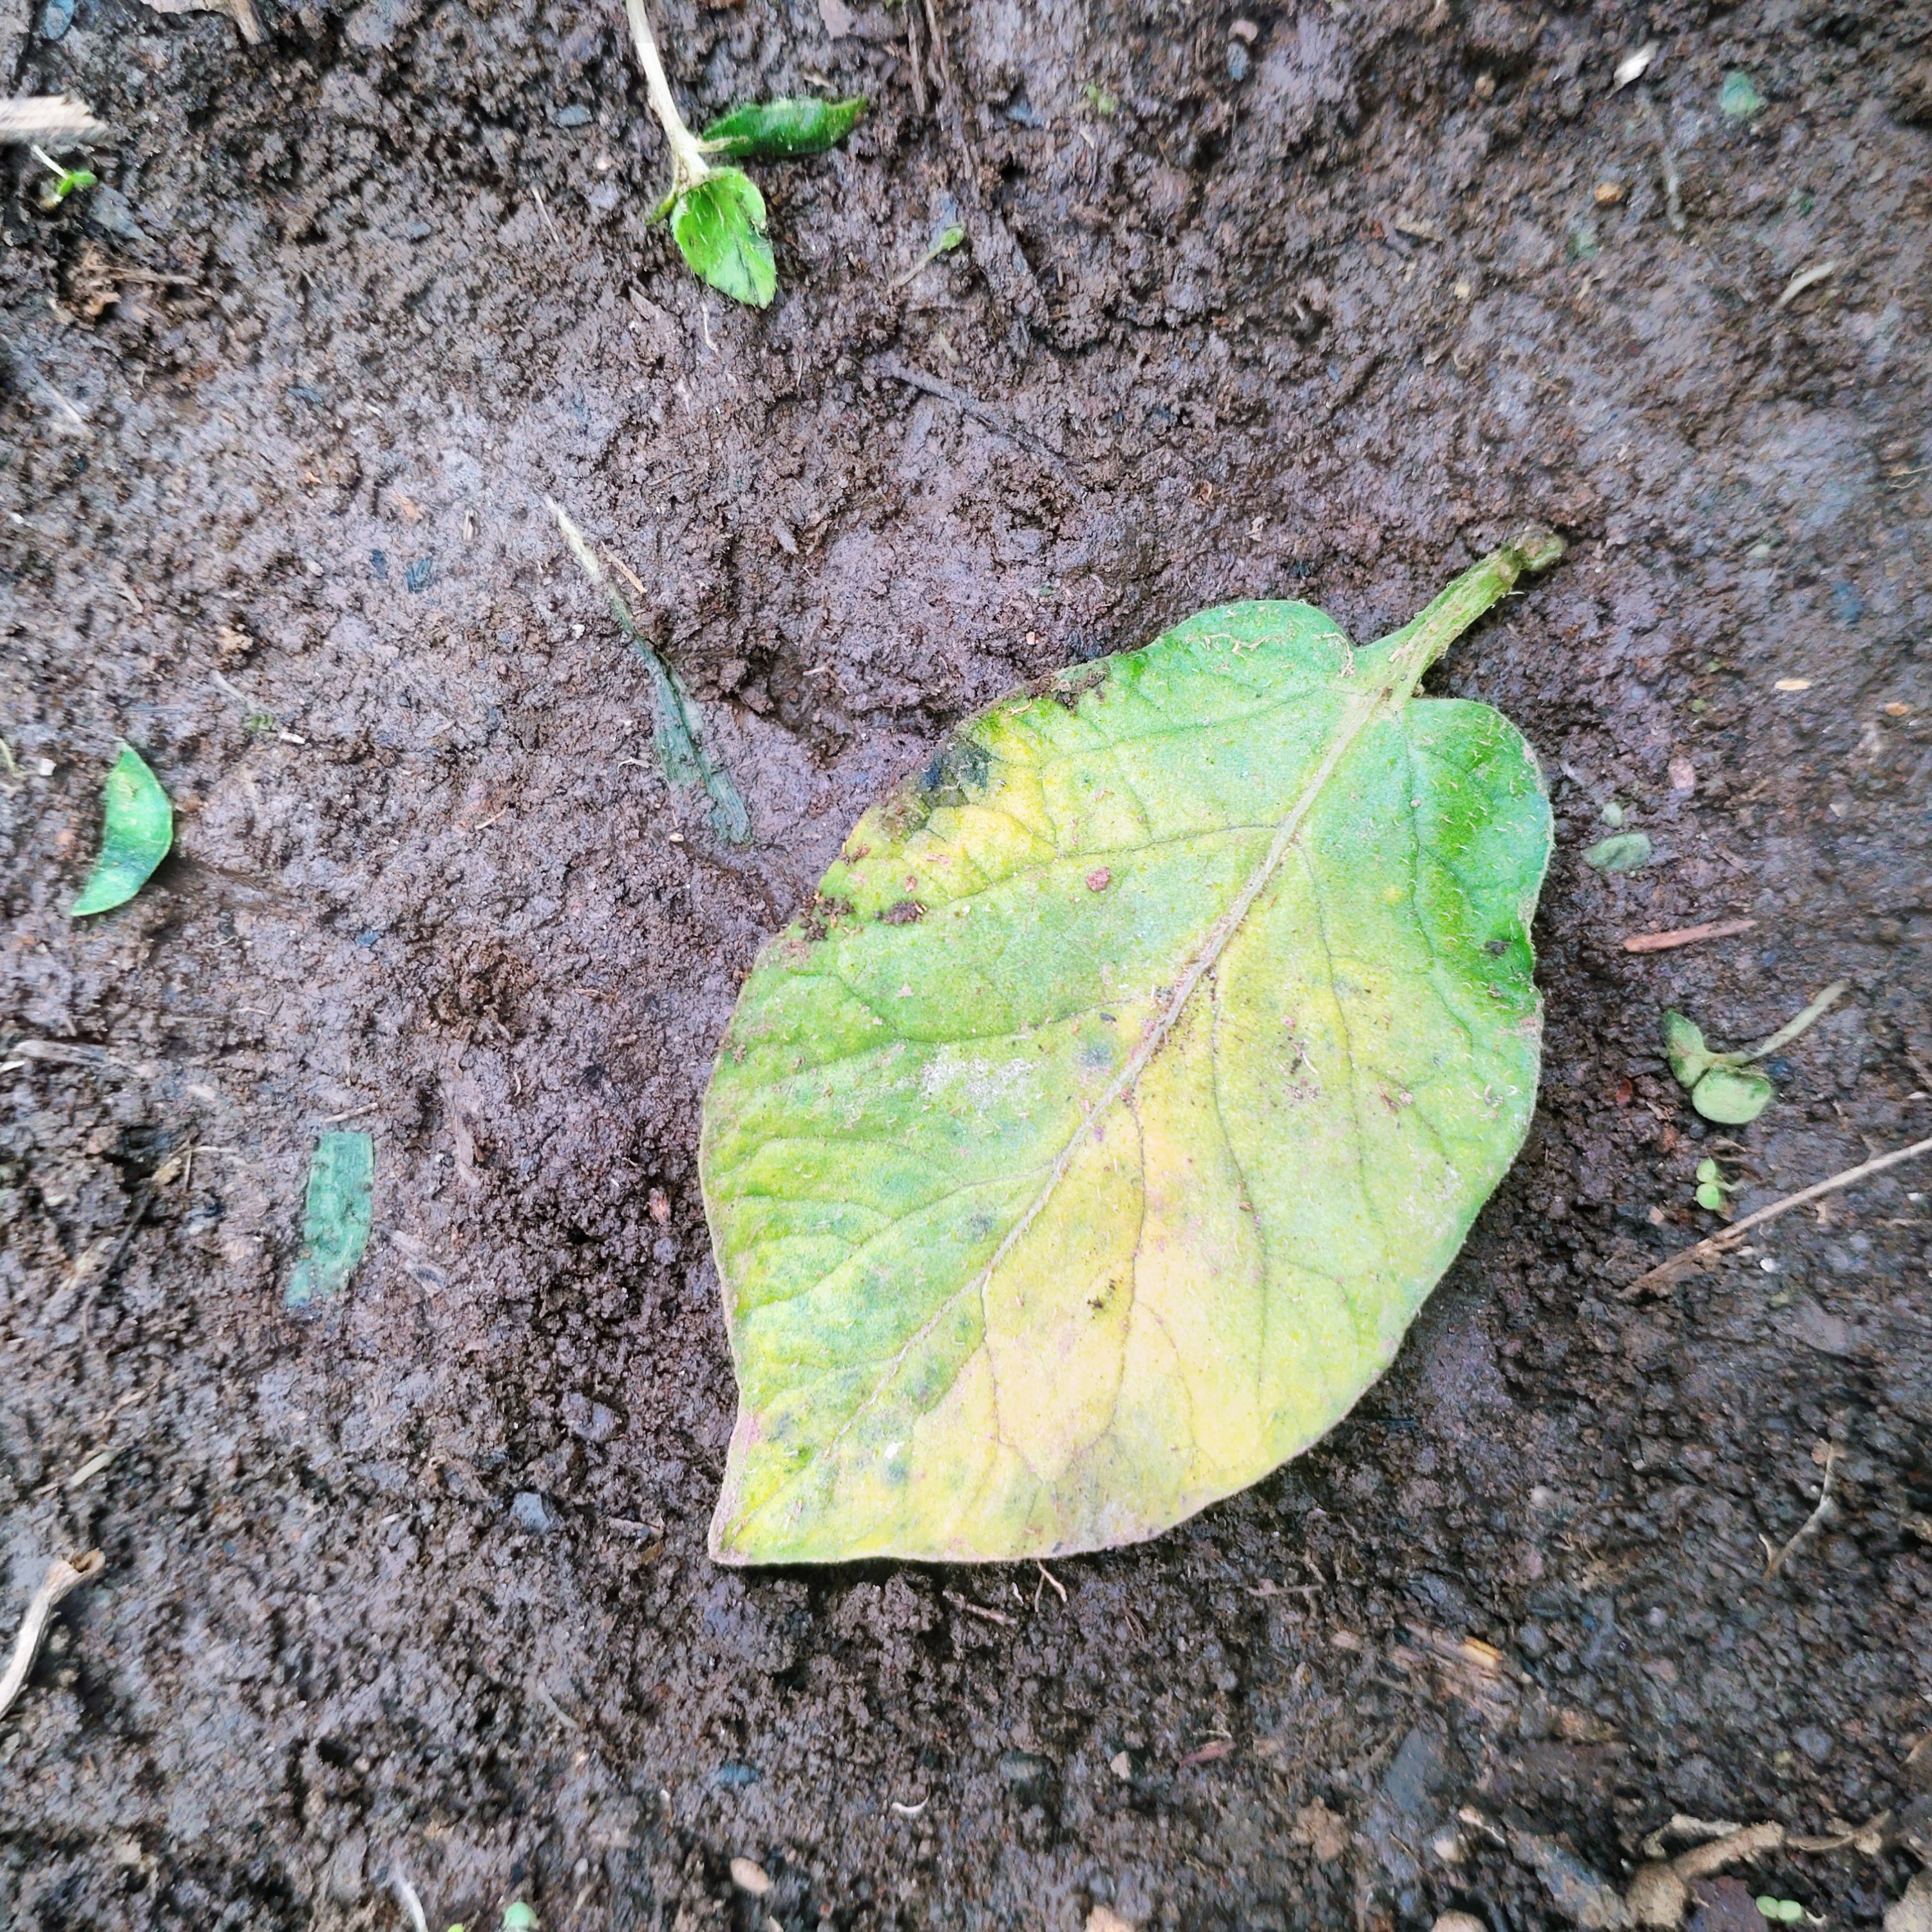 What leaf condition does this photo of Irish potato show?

late blight
